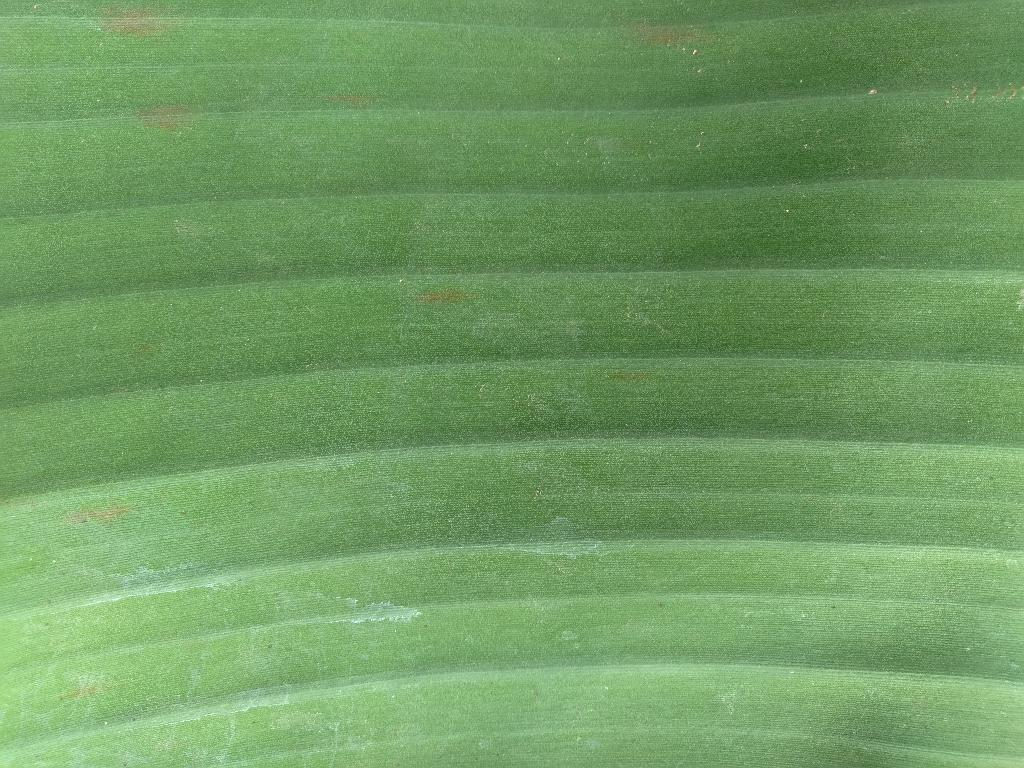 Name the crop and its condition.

banana, healthy
